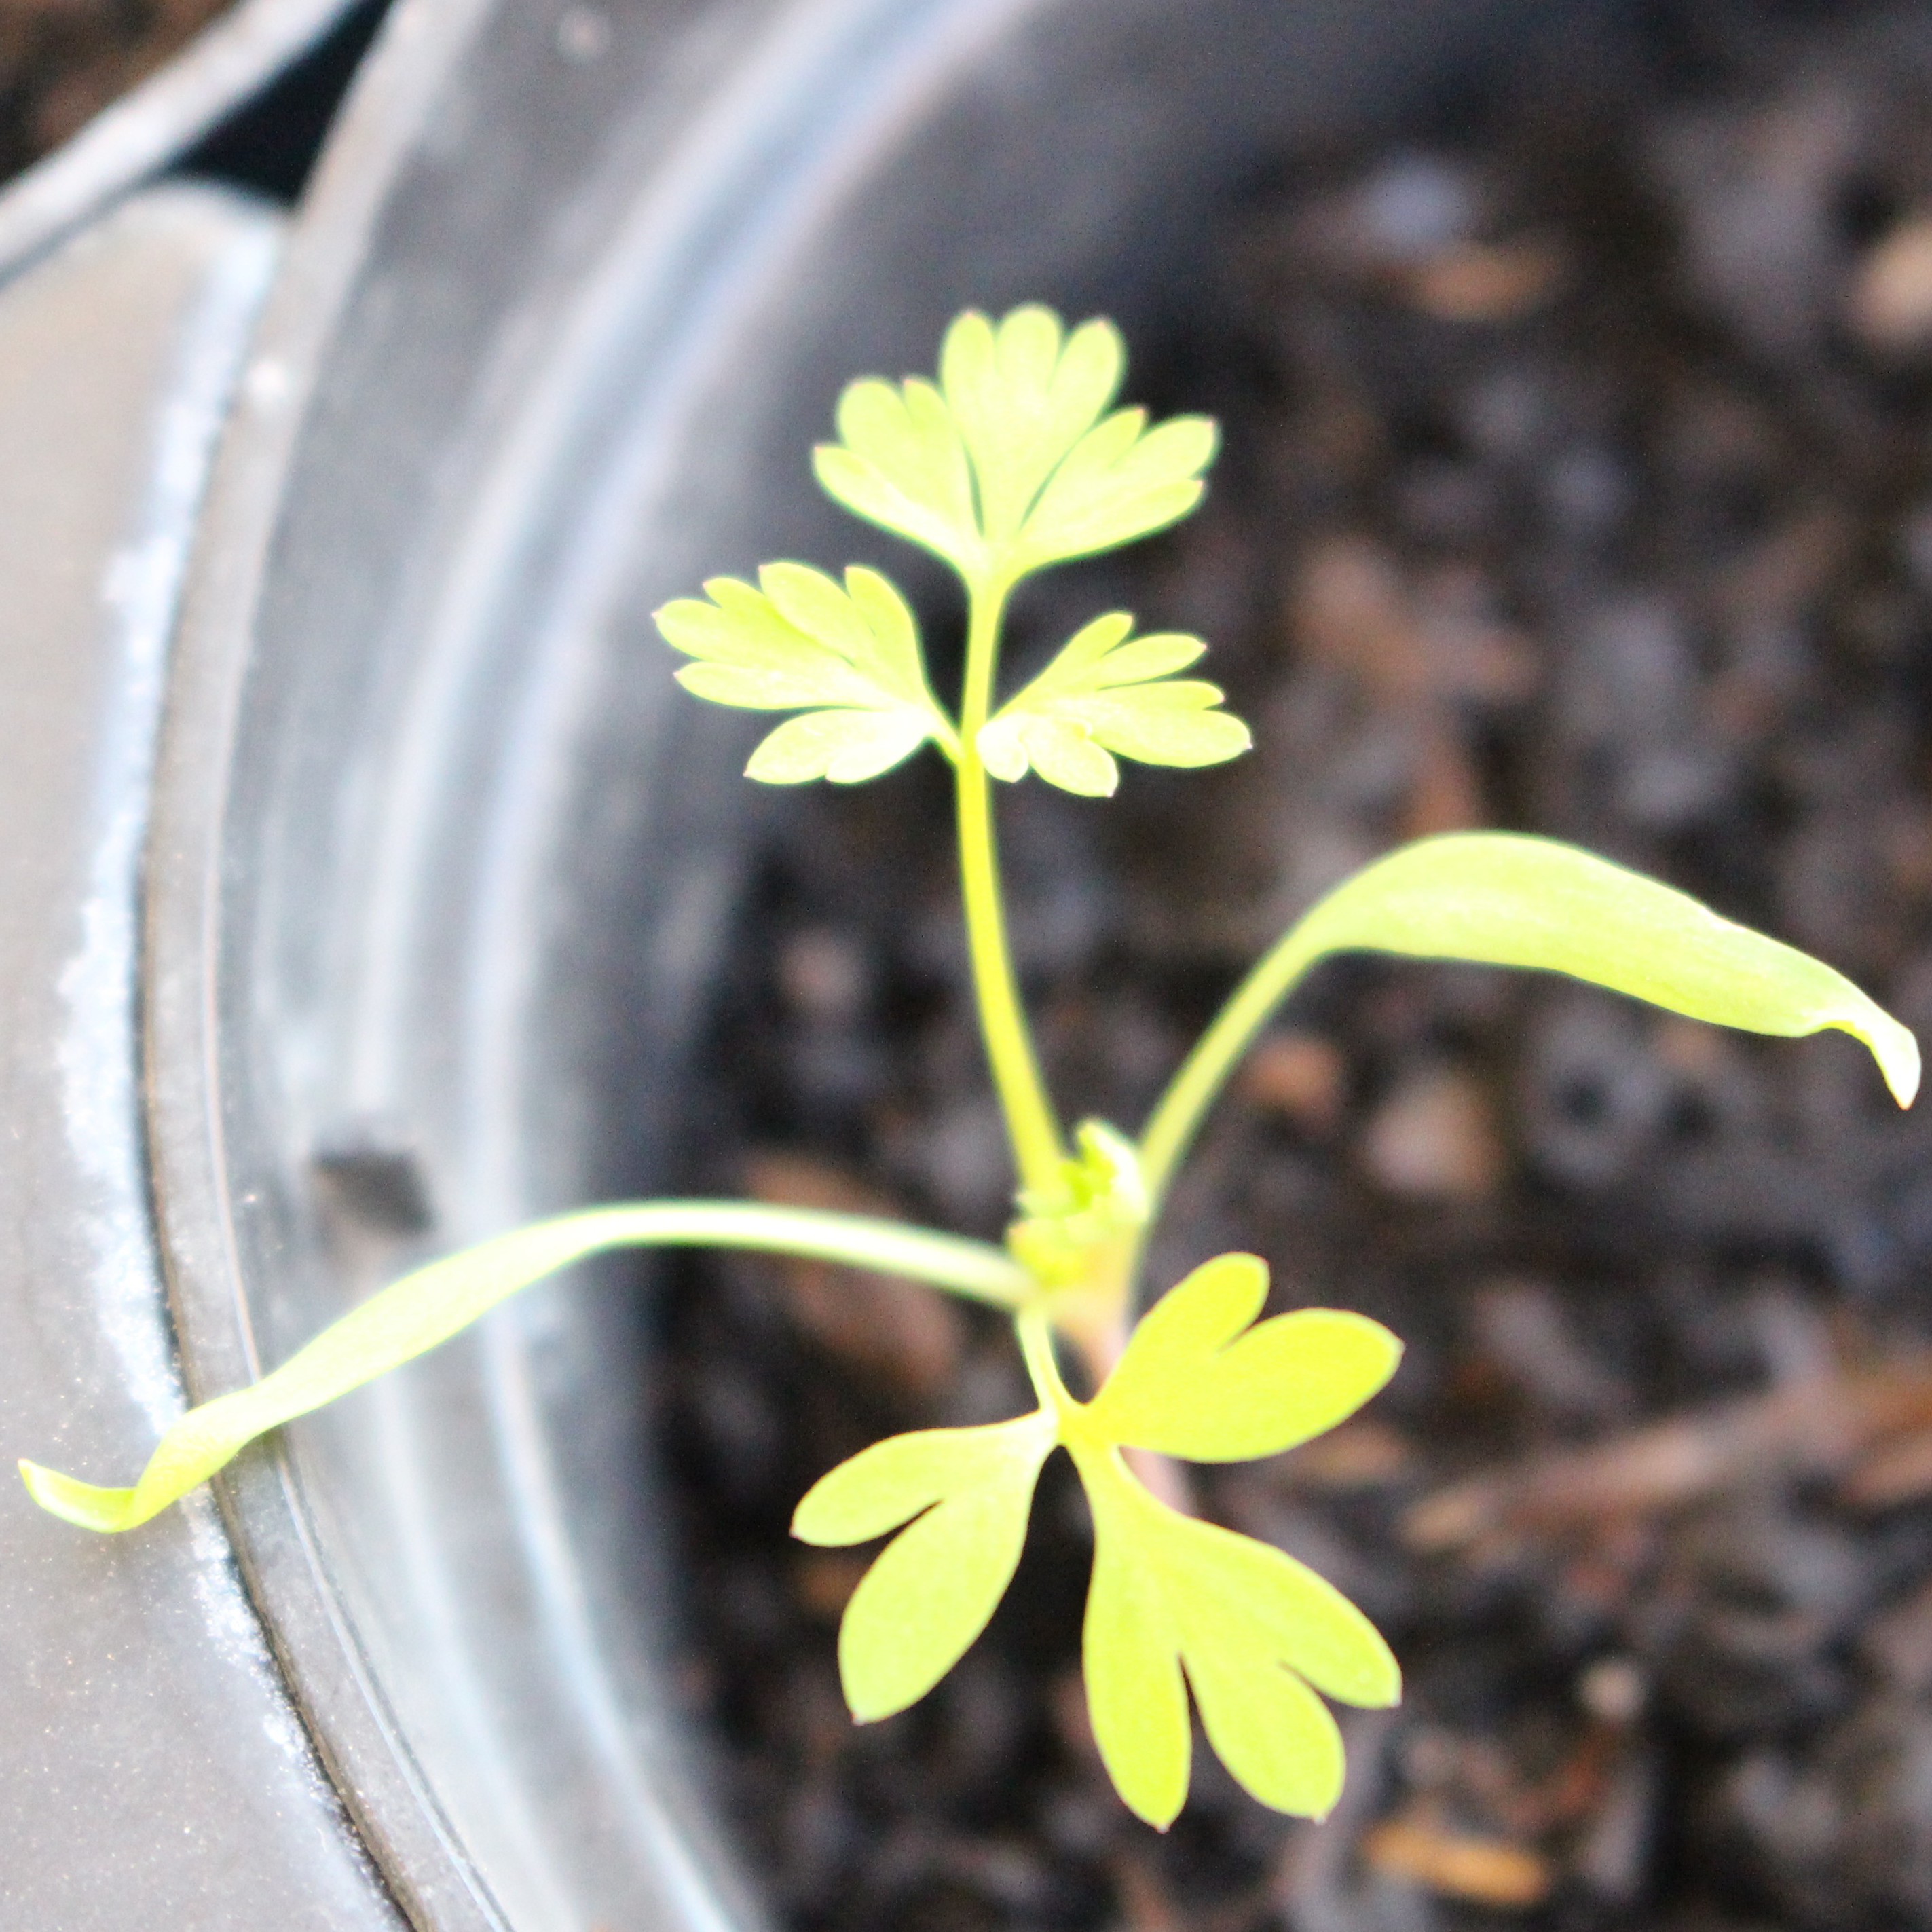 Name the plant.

Fumaria officinalis
